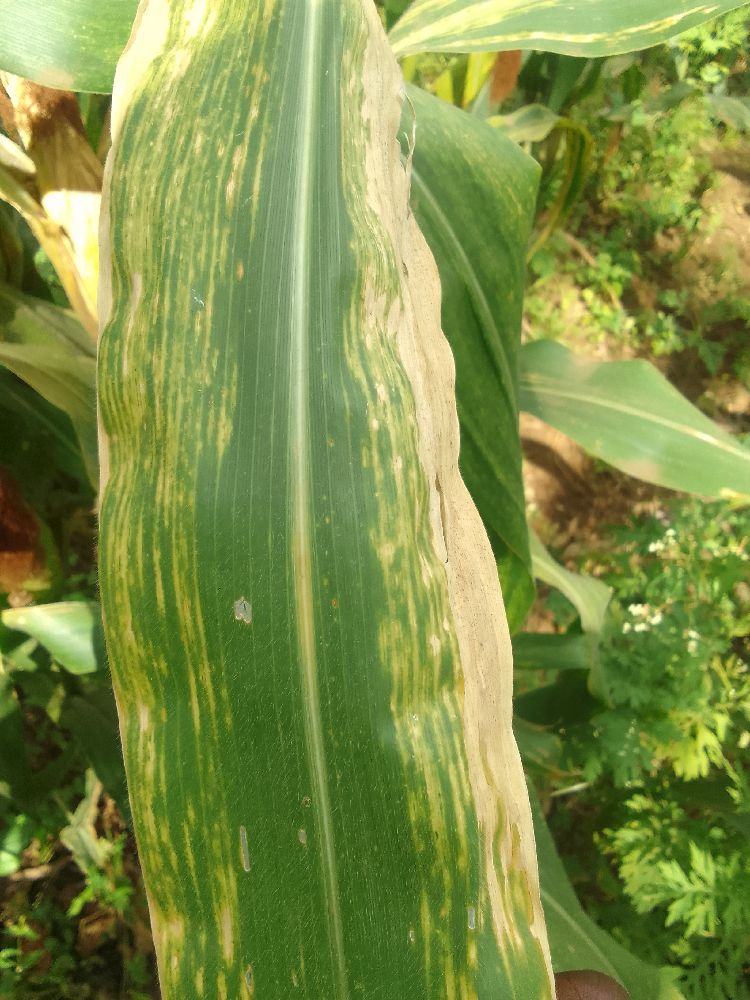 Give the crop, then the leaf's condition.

maize, maize lethal necrosis
